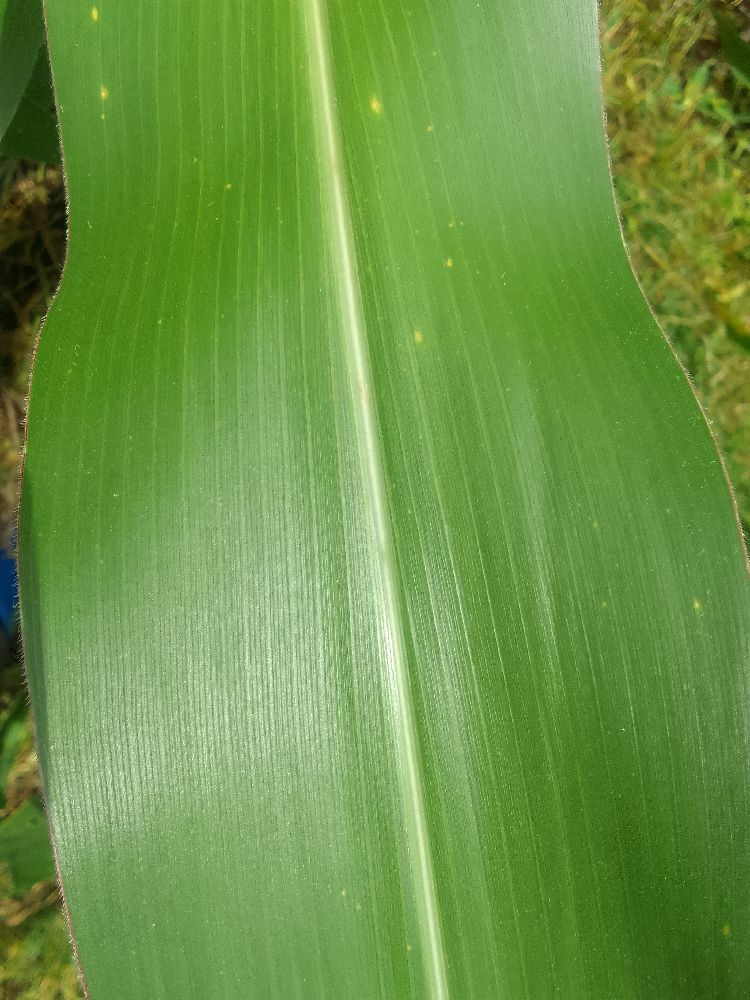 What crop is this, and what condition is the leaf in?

maize, healthy
